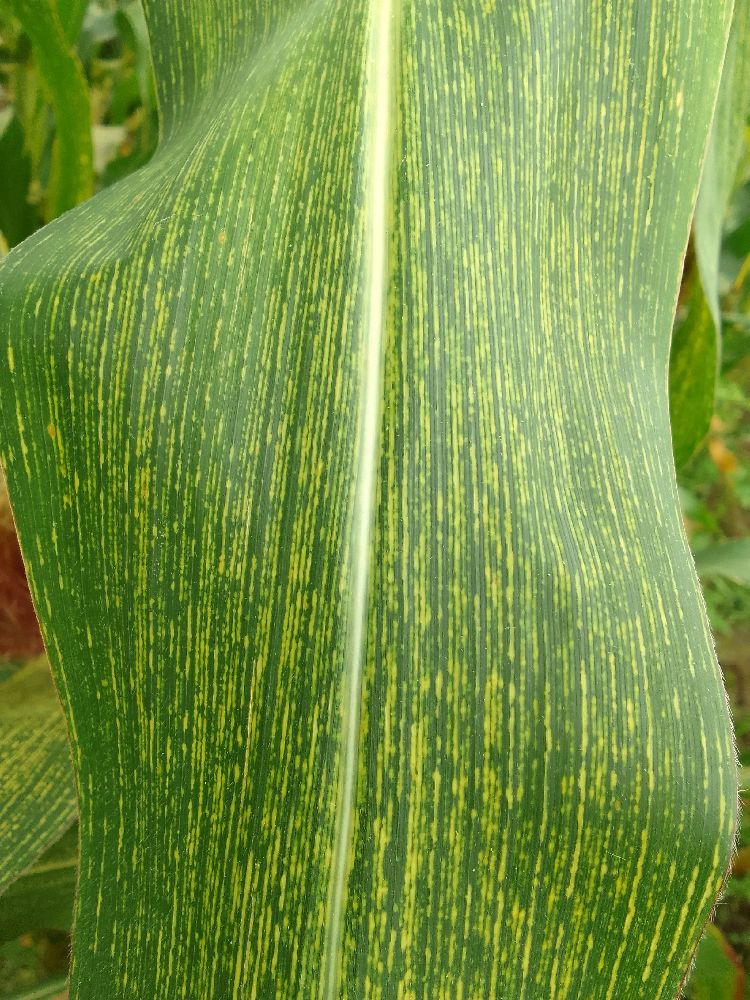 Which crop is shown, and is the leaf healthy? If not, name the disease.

maize, maize streak virus
